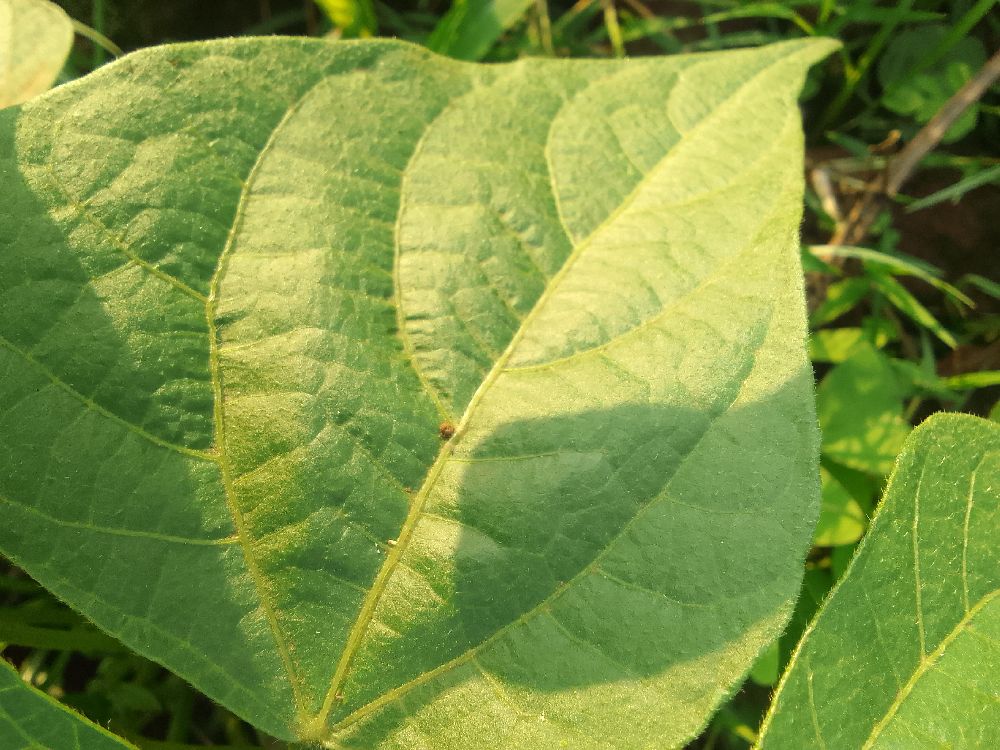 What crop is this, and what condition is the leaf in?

common bean, healthy
